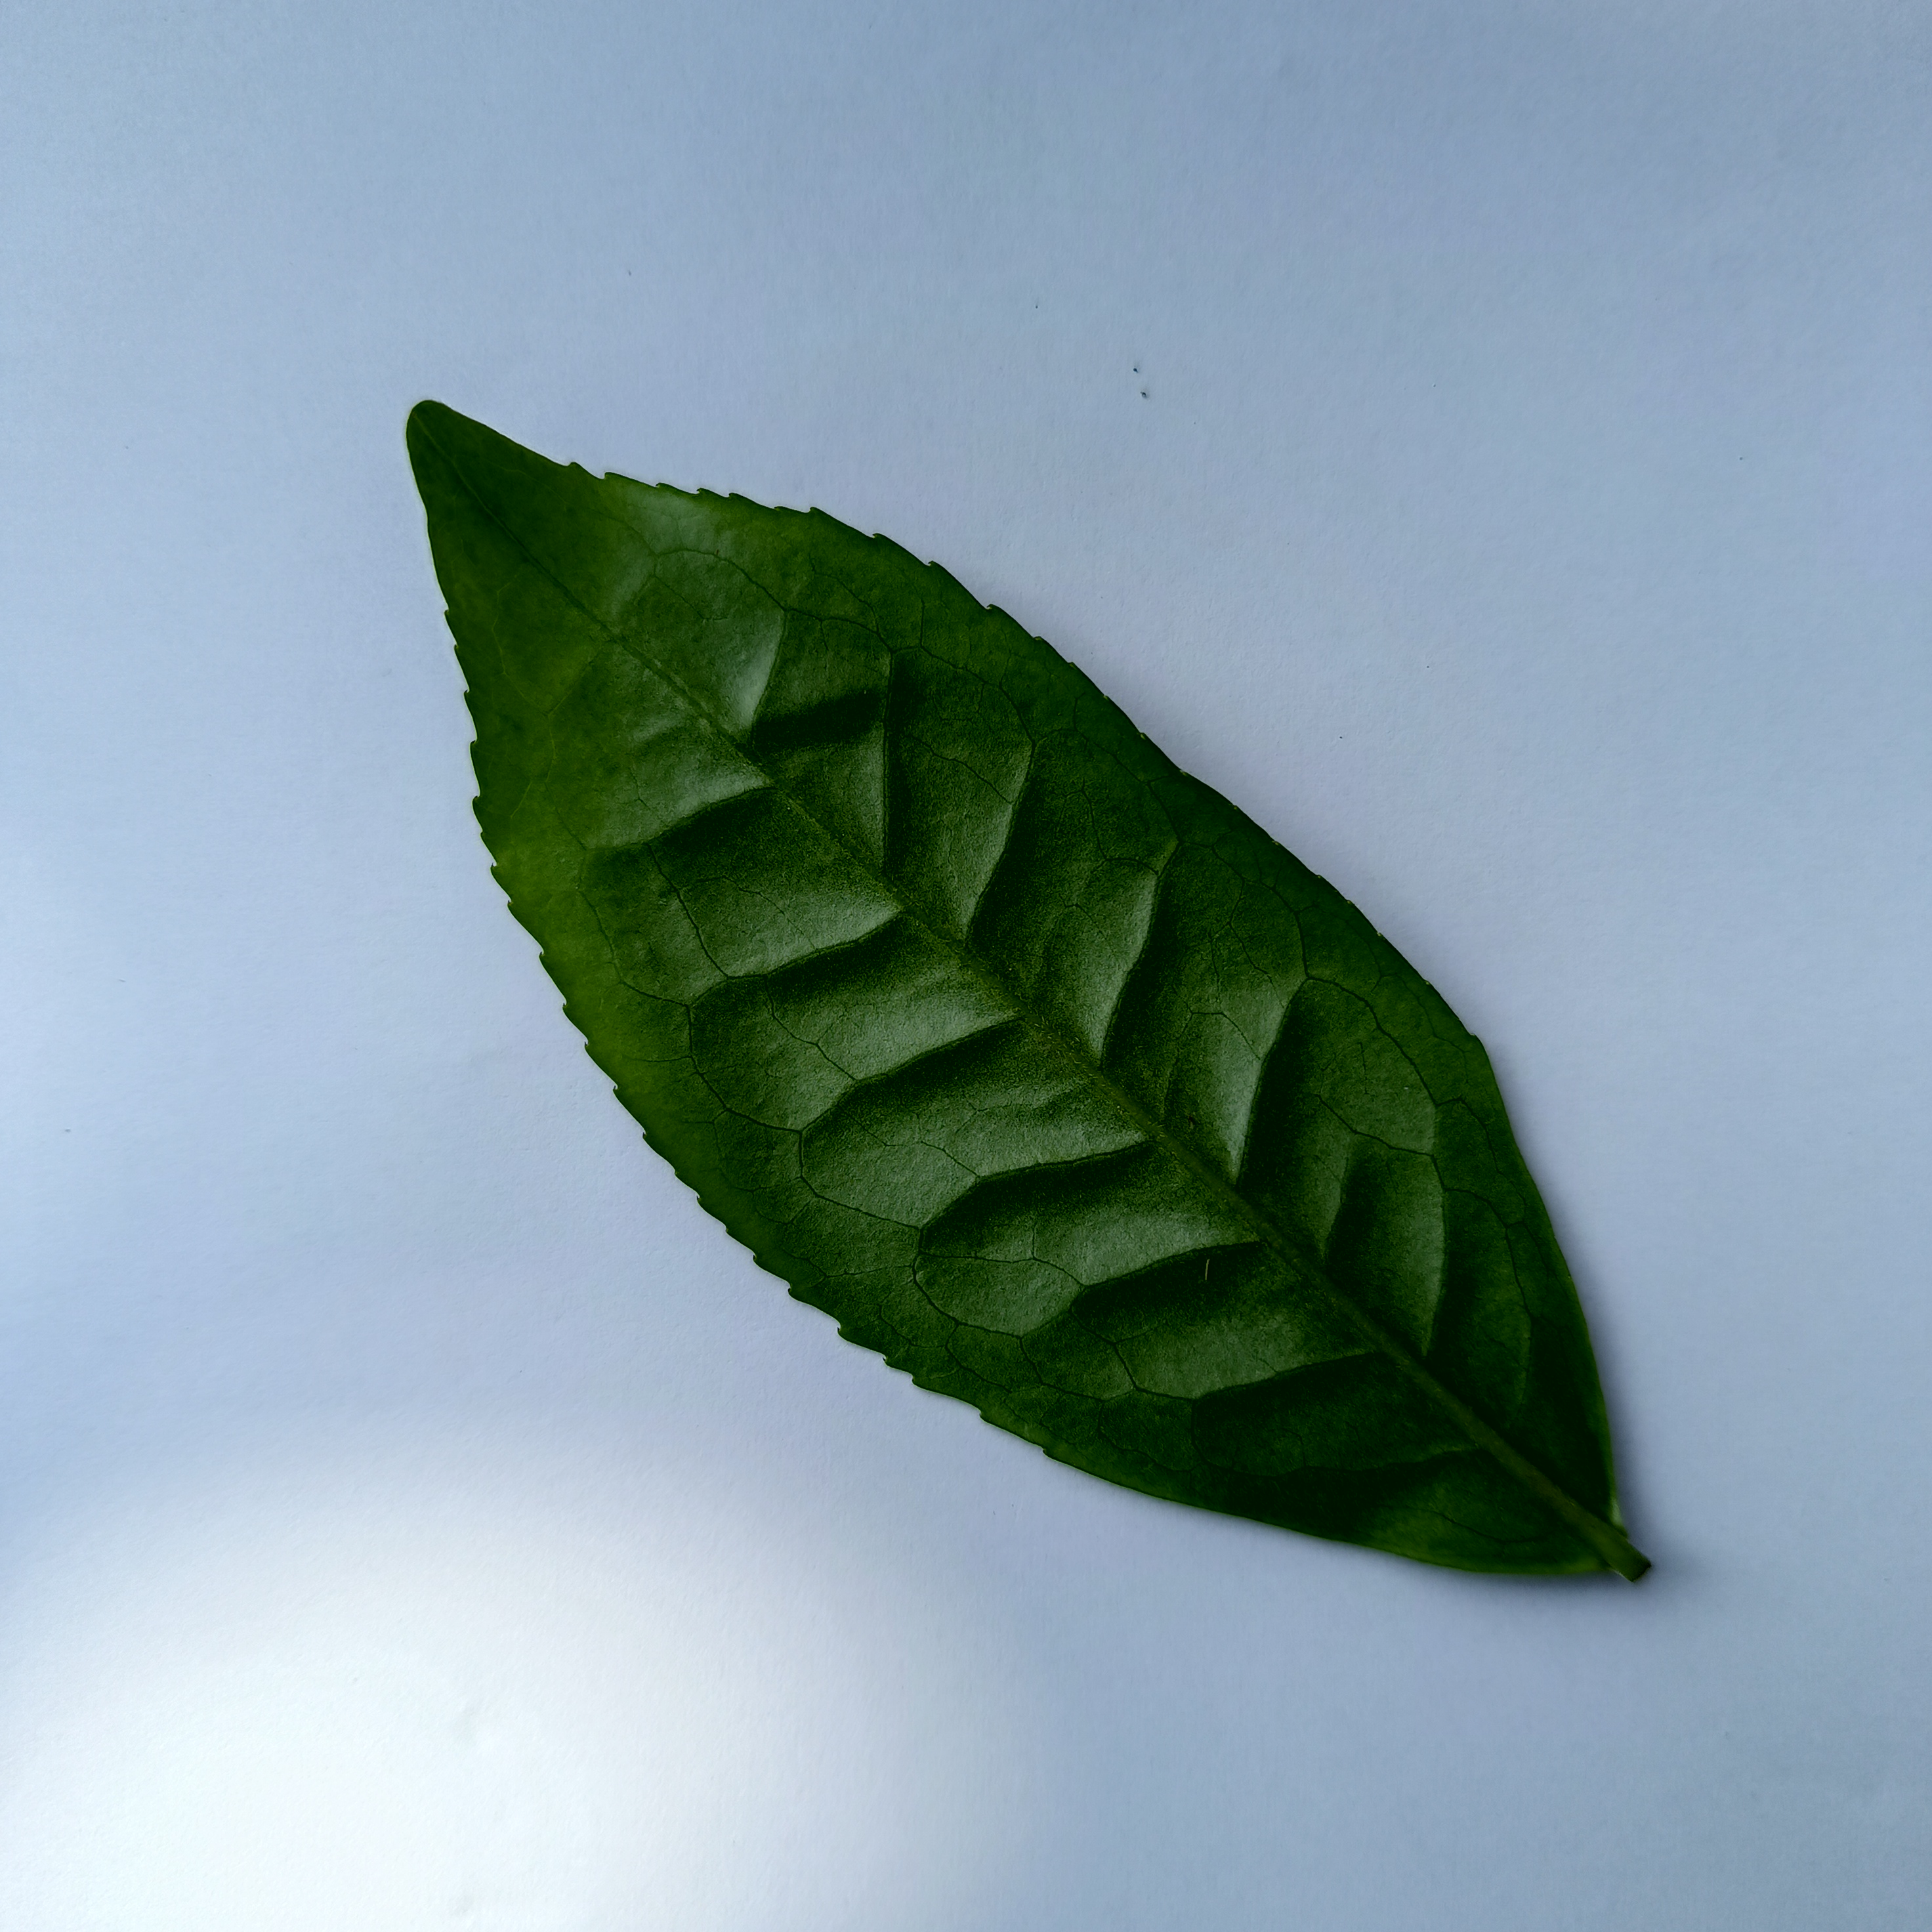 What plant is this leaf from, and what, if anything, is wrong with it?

tea, healthy
